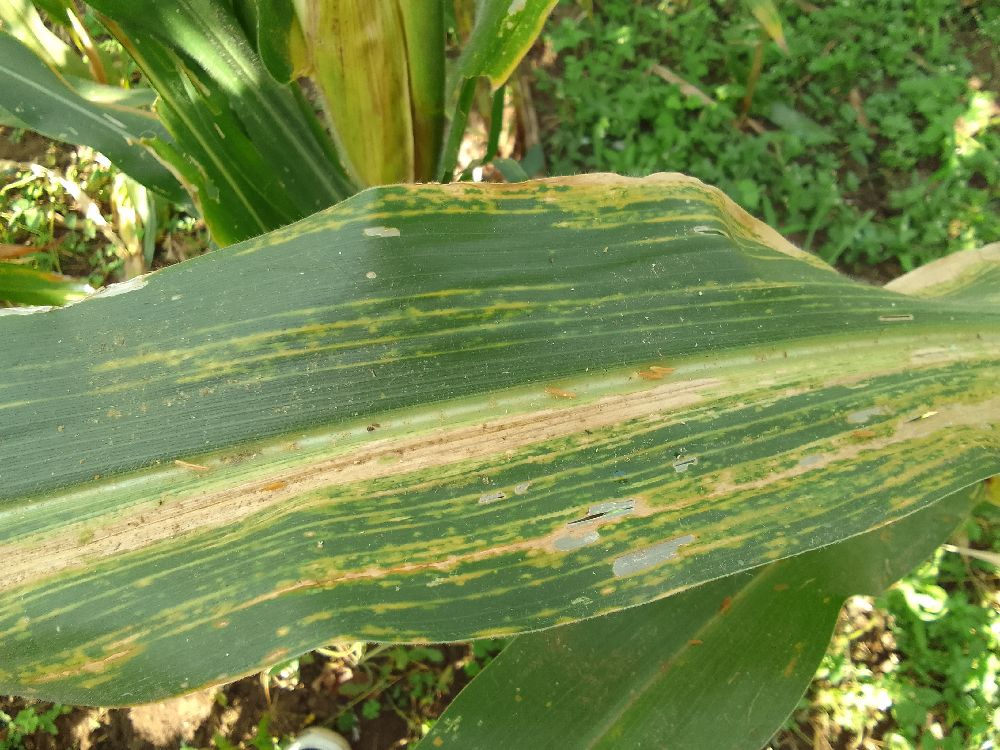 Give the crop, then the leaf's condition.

maize, maize lethal necrosis
